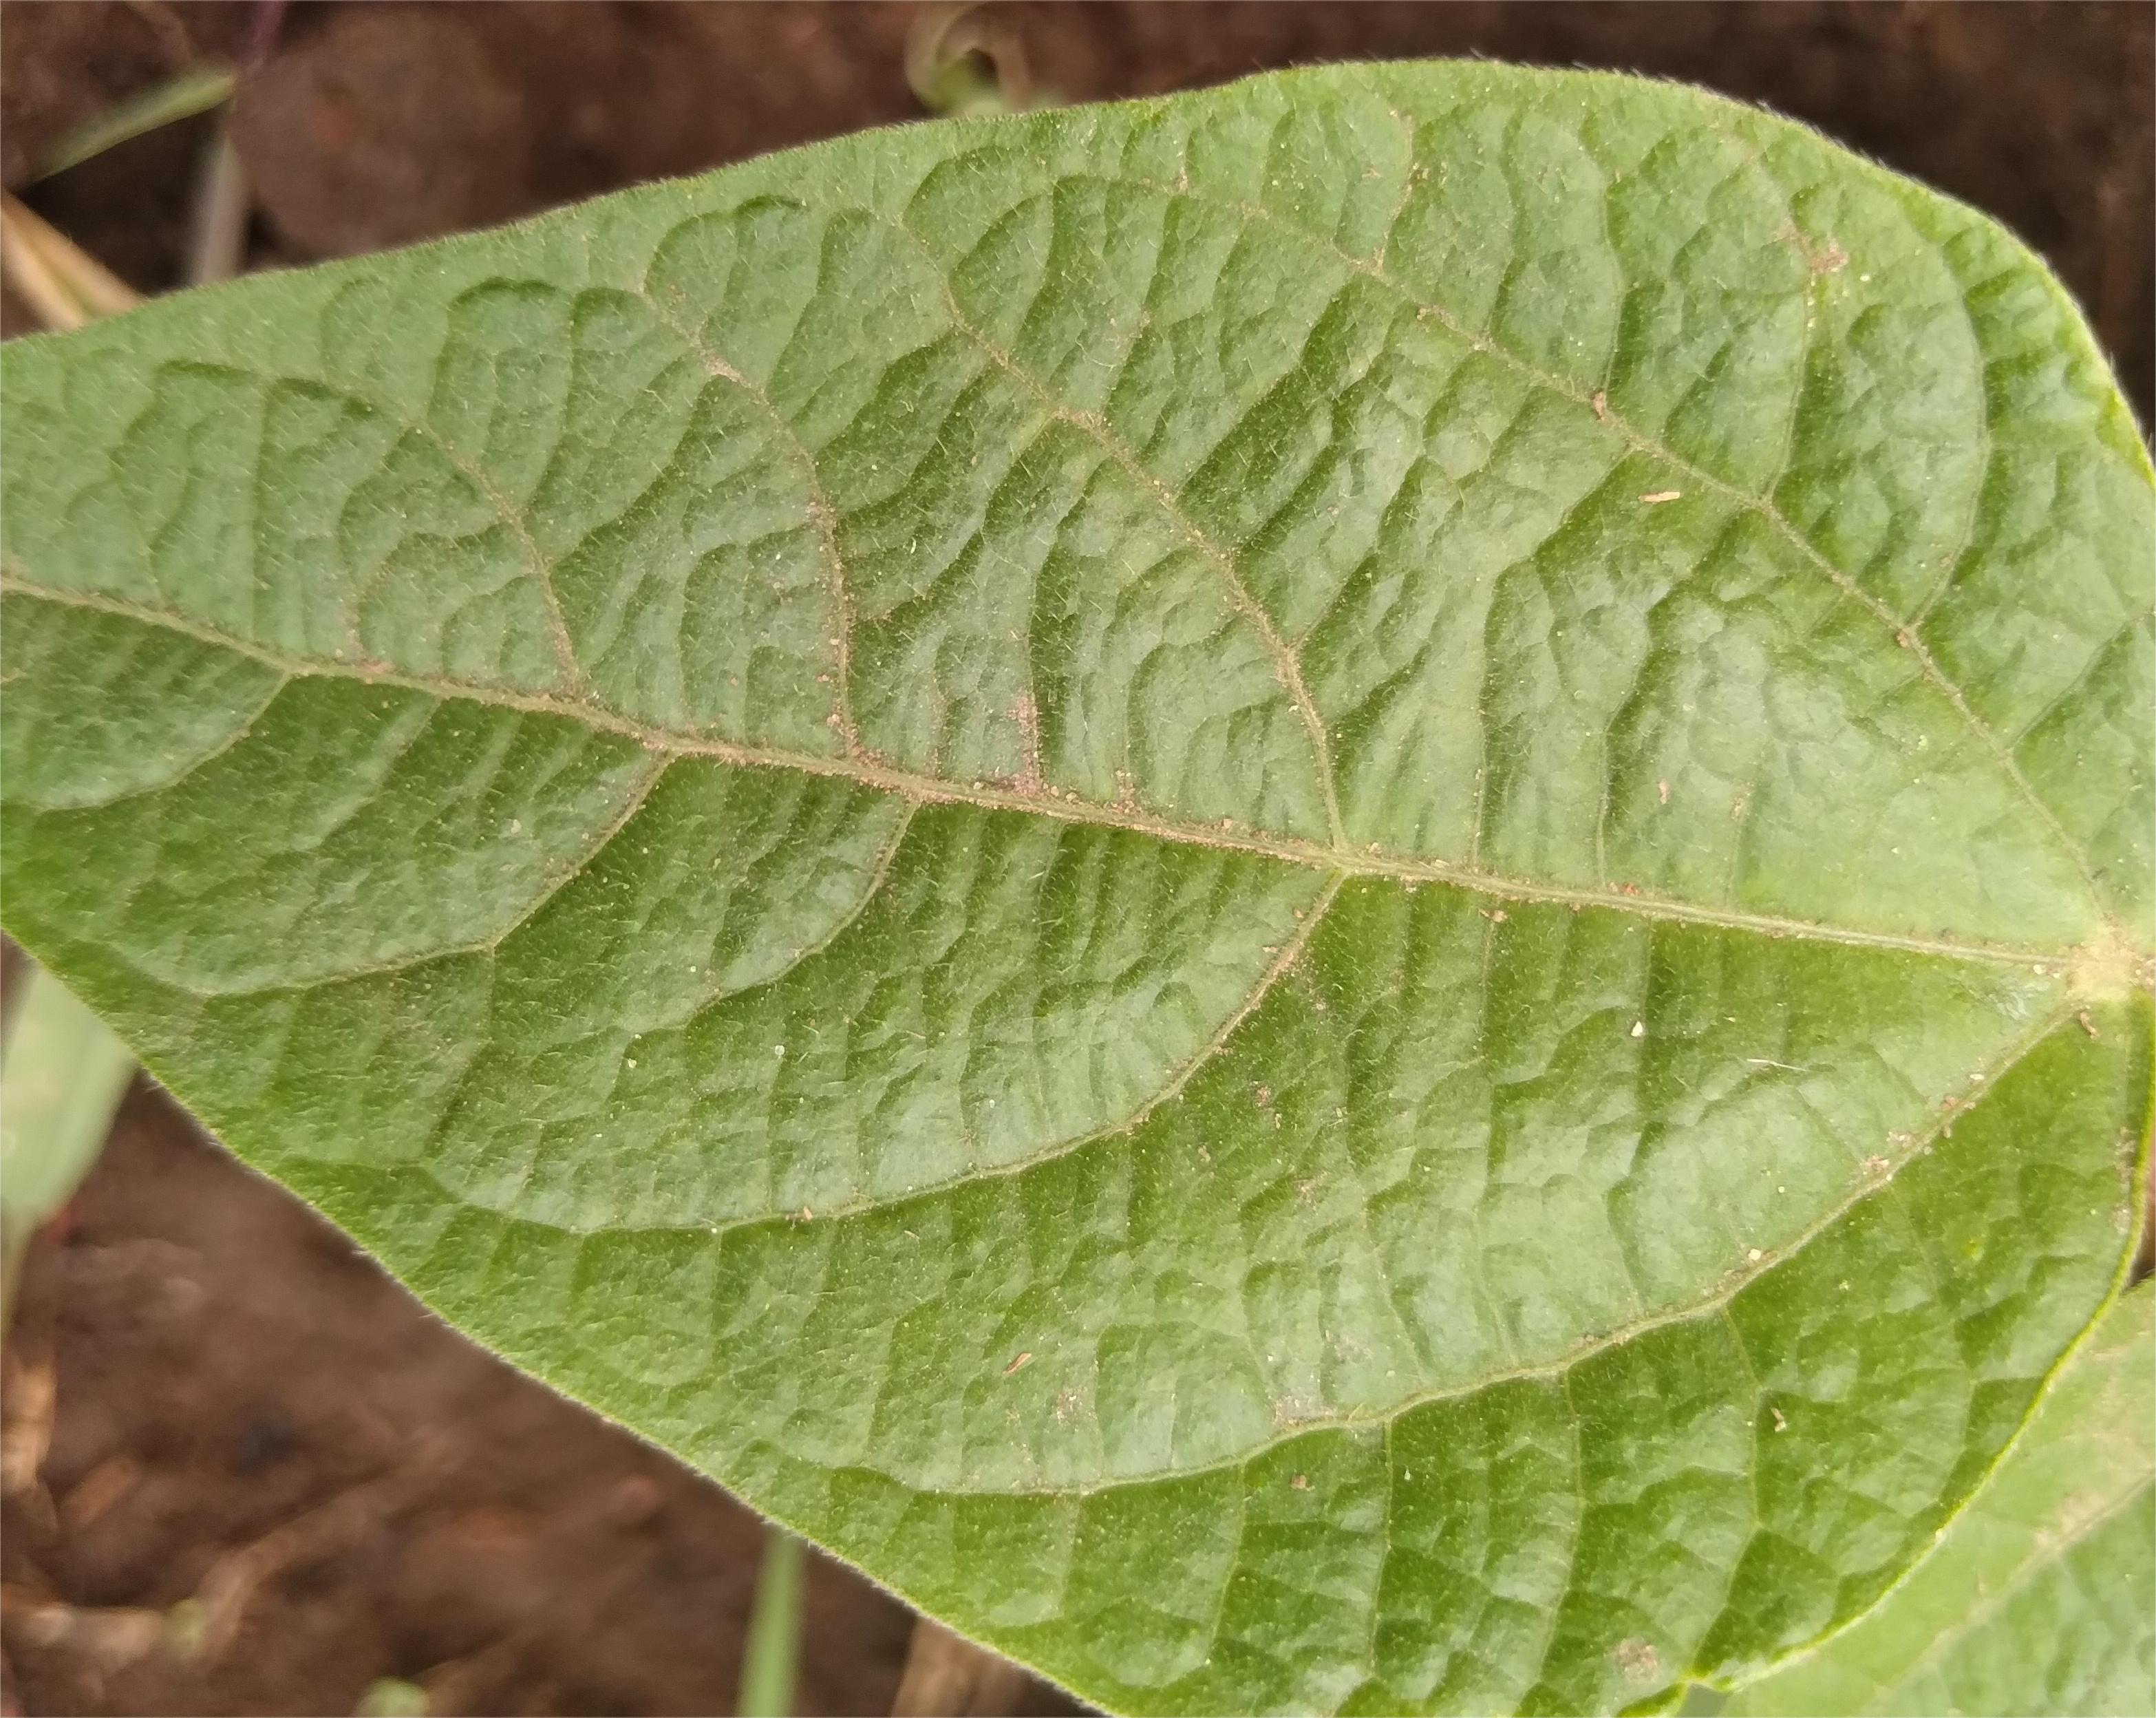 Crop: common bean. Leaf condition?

healthy
